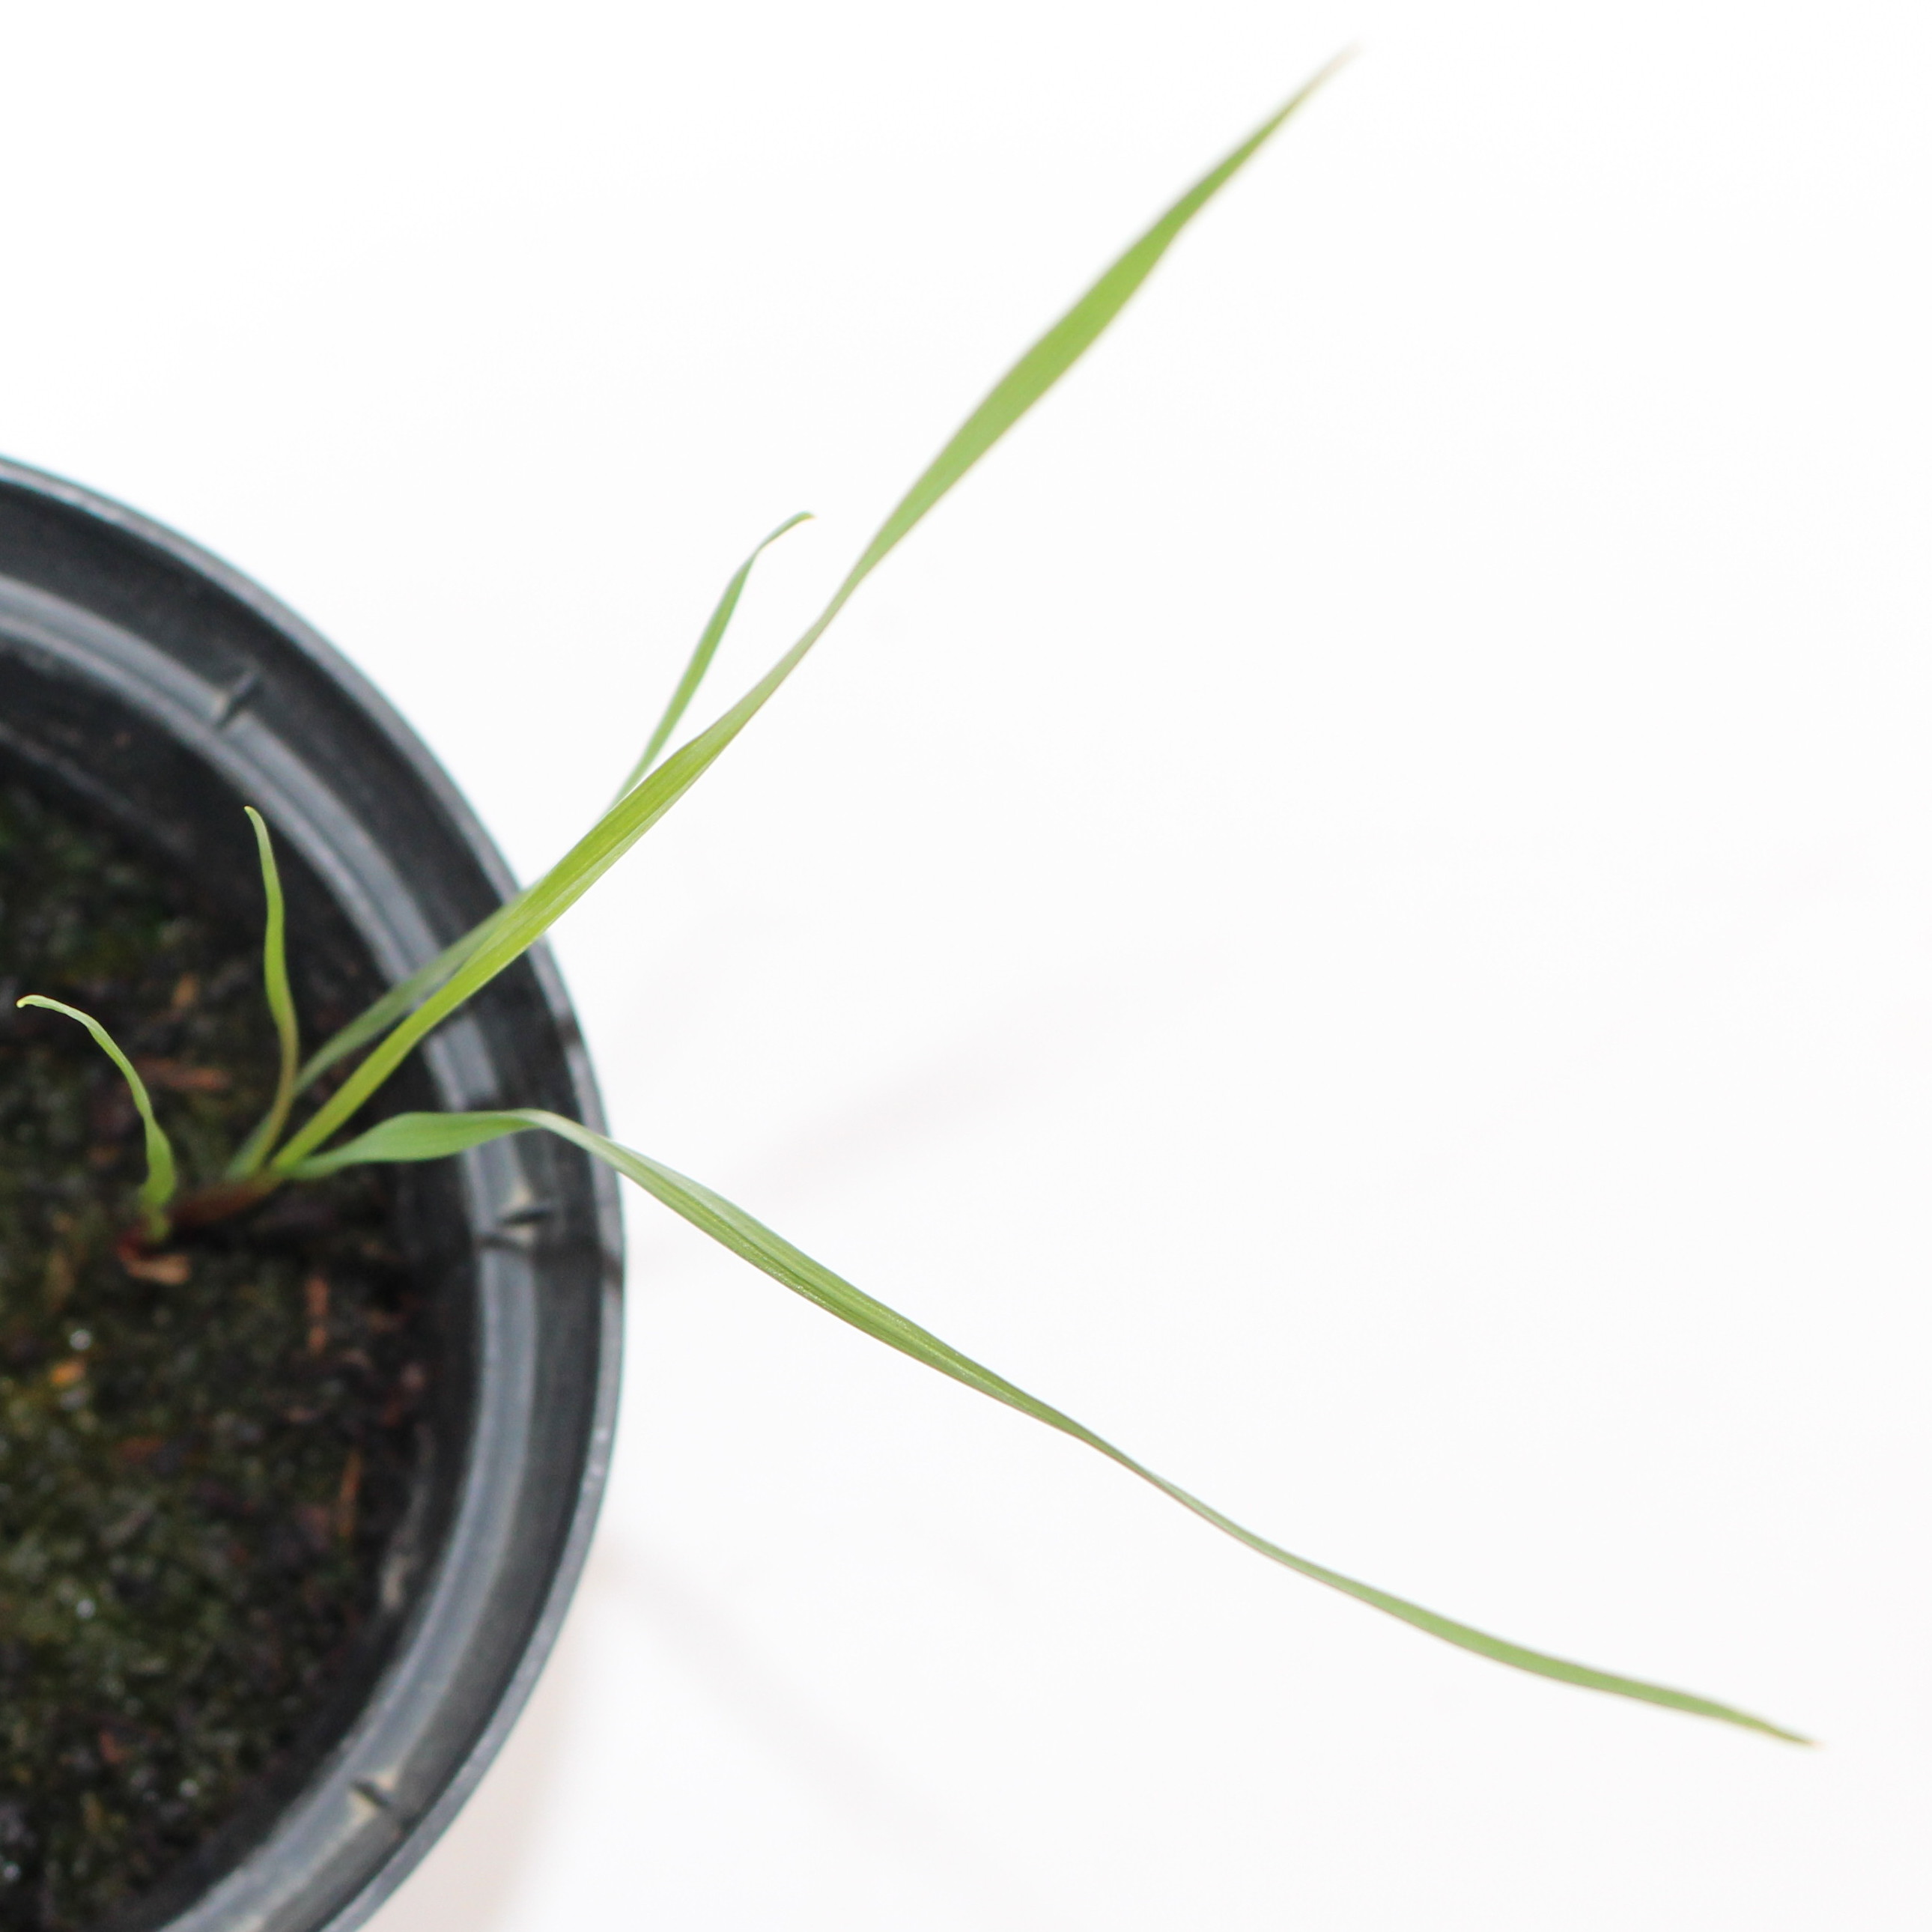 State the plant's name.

Lolium multiflorum
